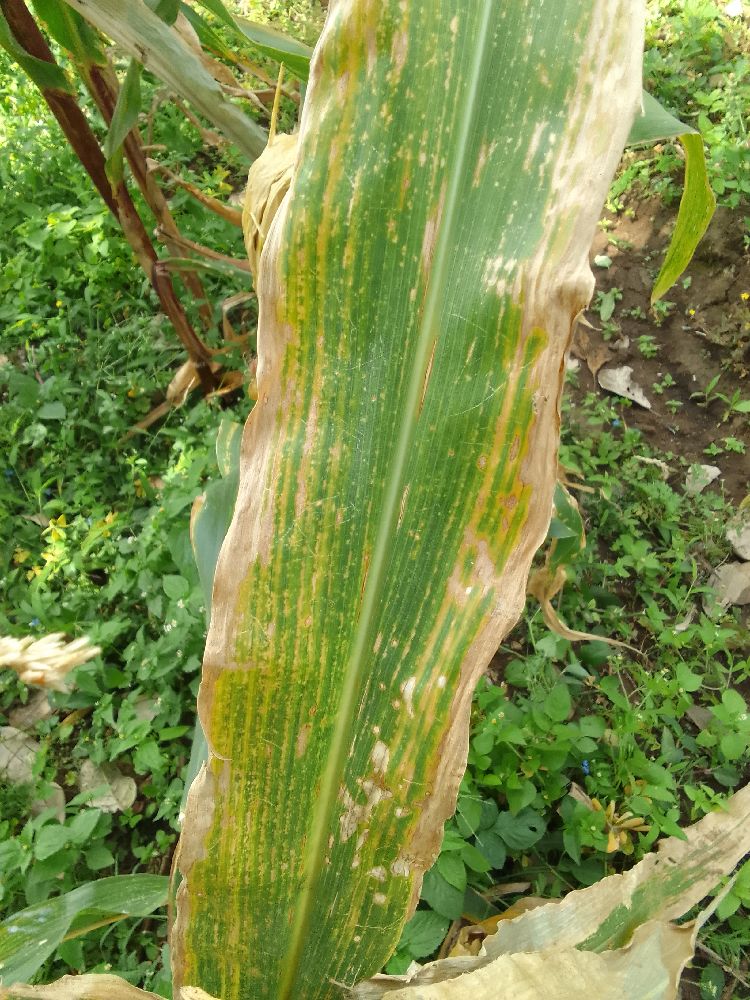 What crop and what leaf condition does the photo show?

maize, maize lethal necrosis
